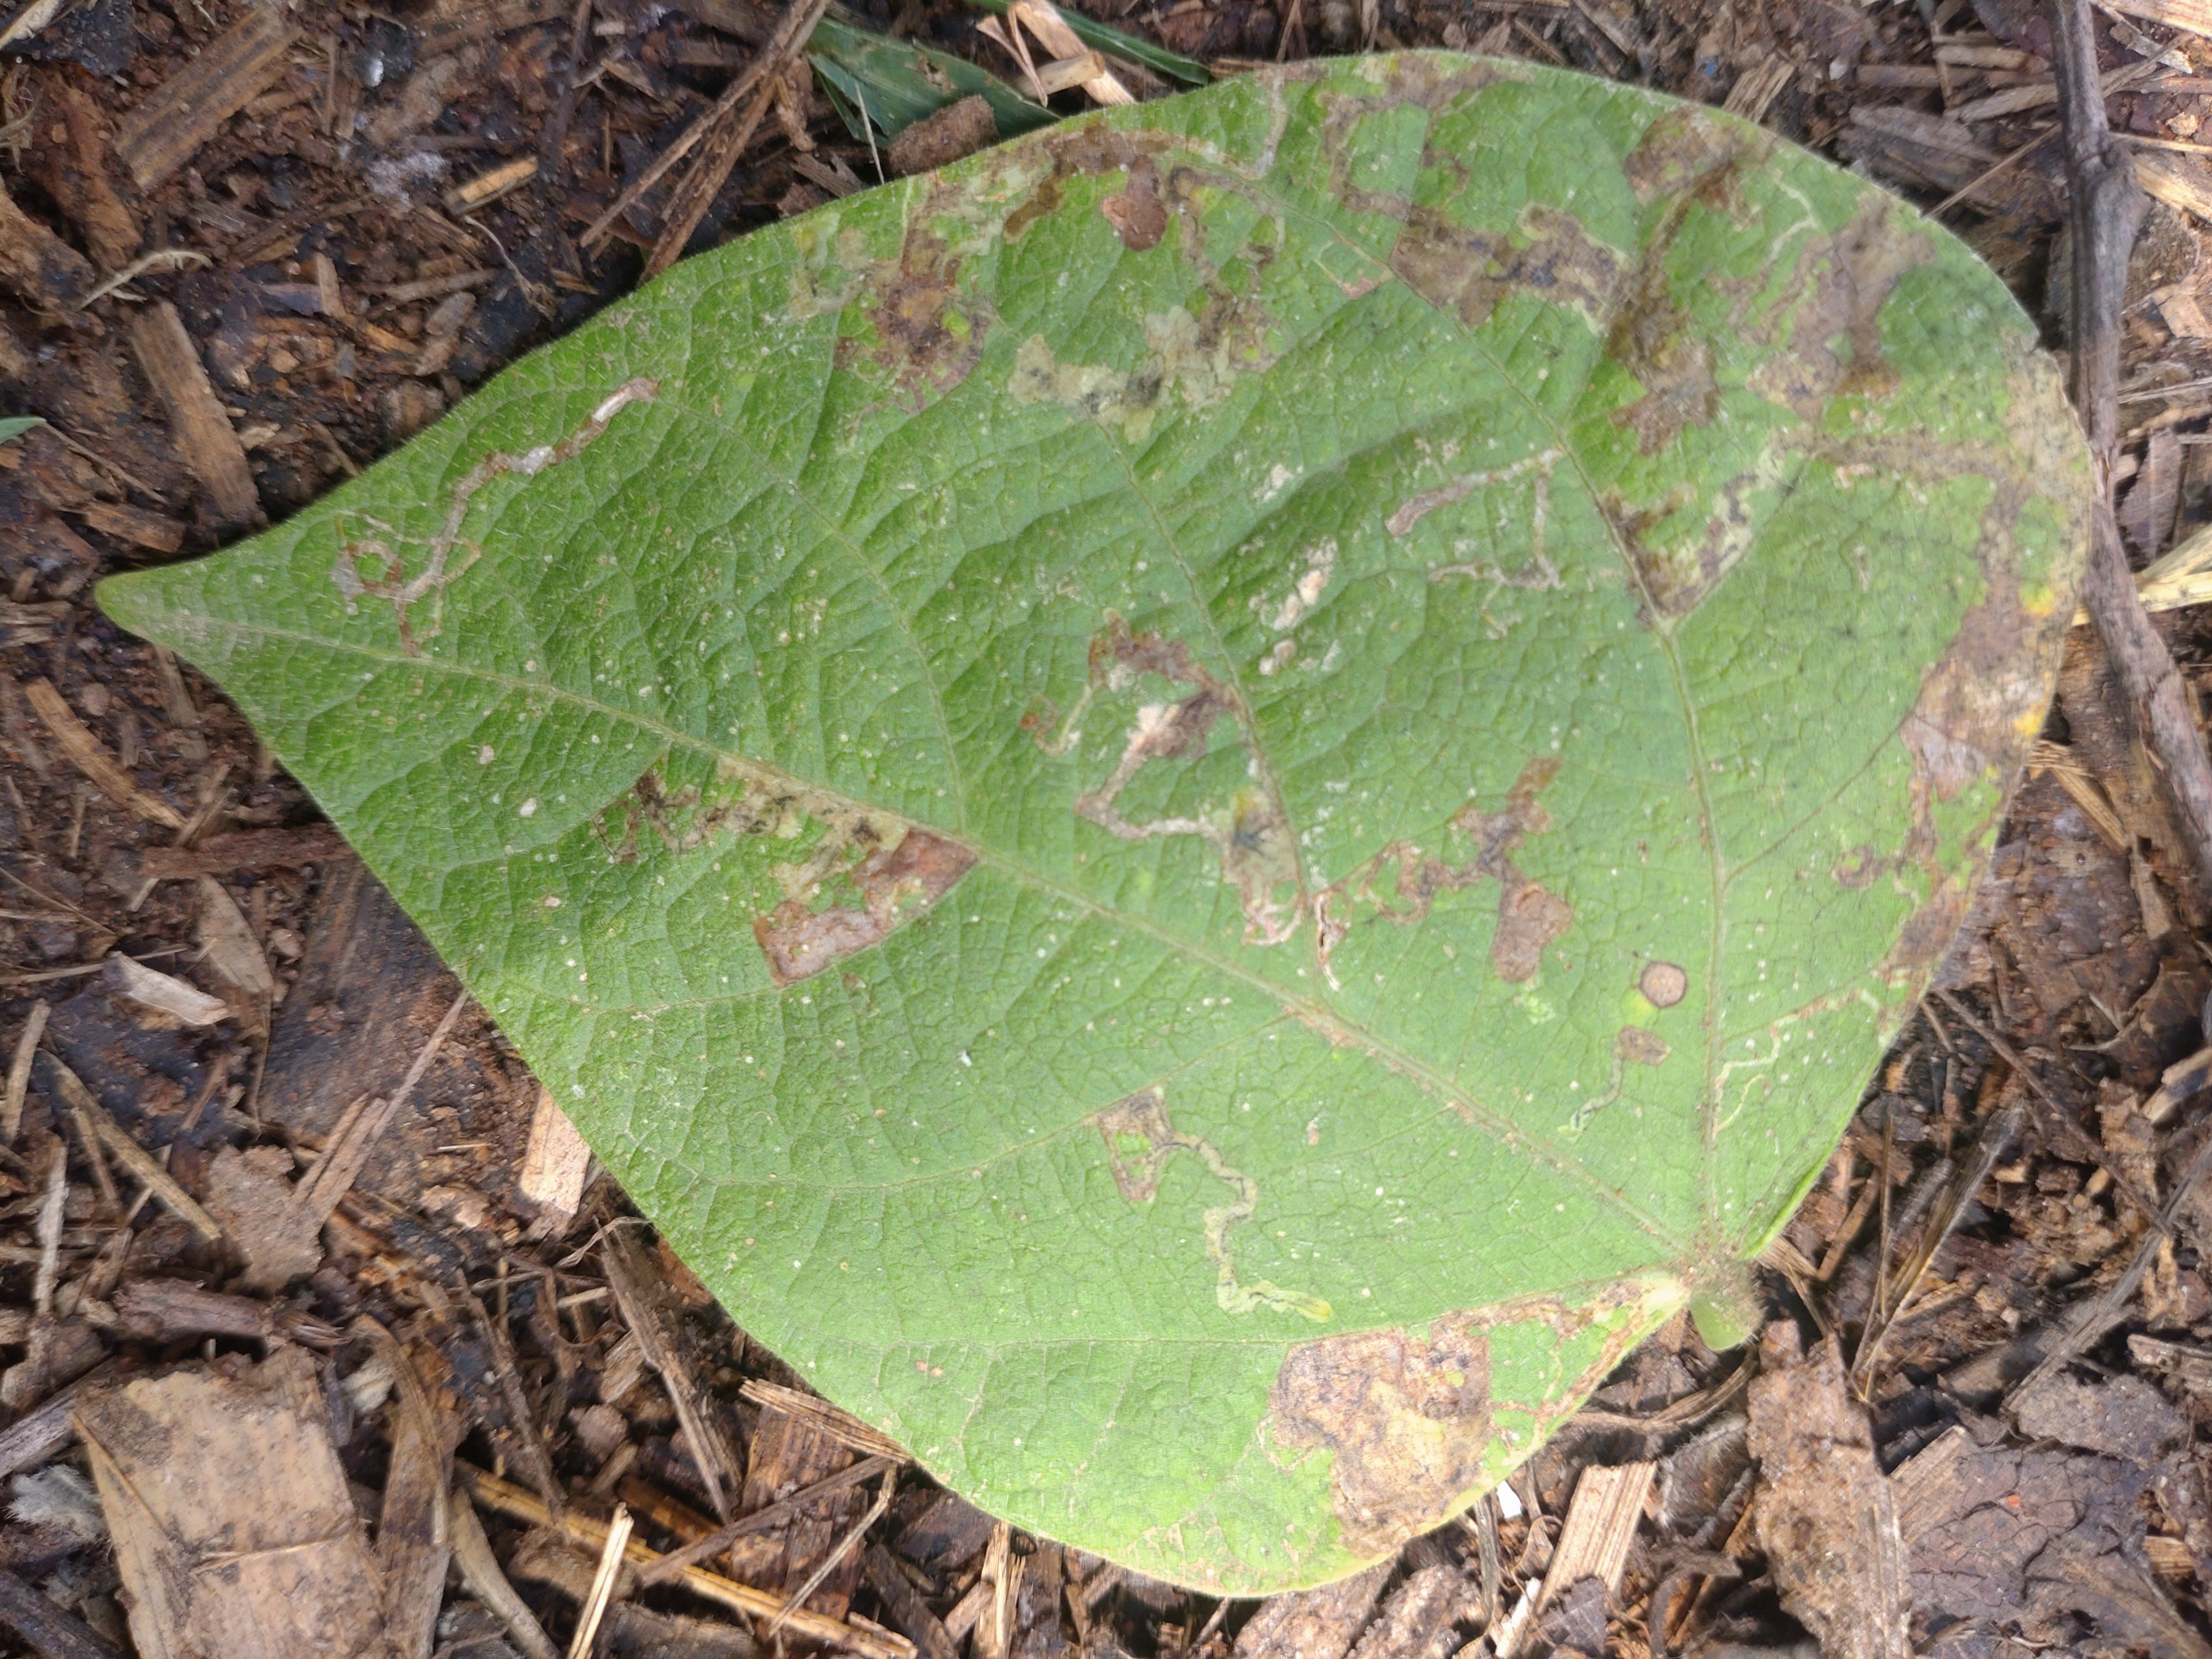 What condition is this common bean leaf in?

anthracnose
